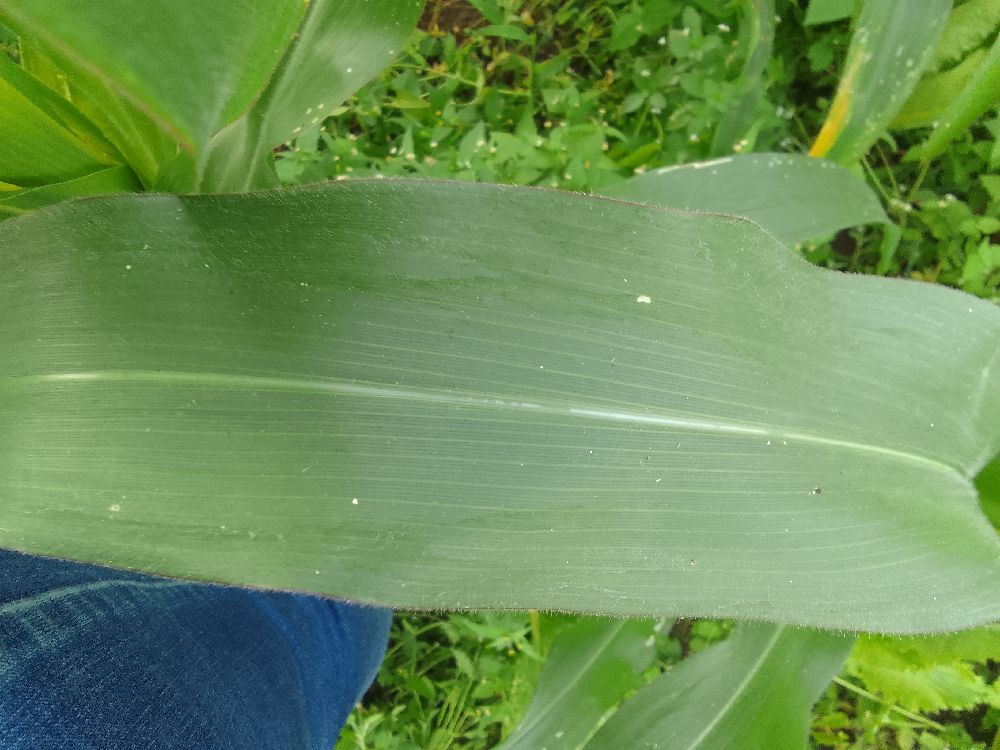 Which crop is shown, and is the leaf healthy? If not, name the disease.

maize, healthy
